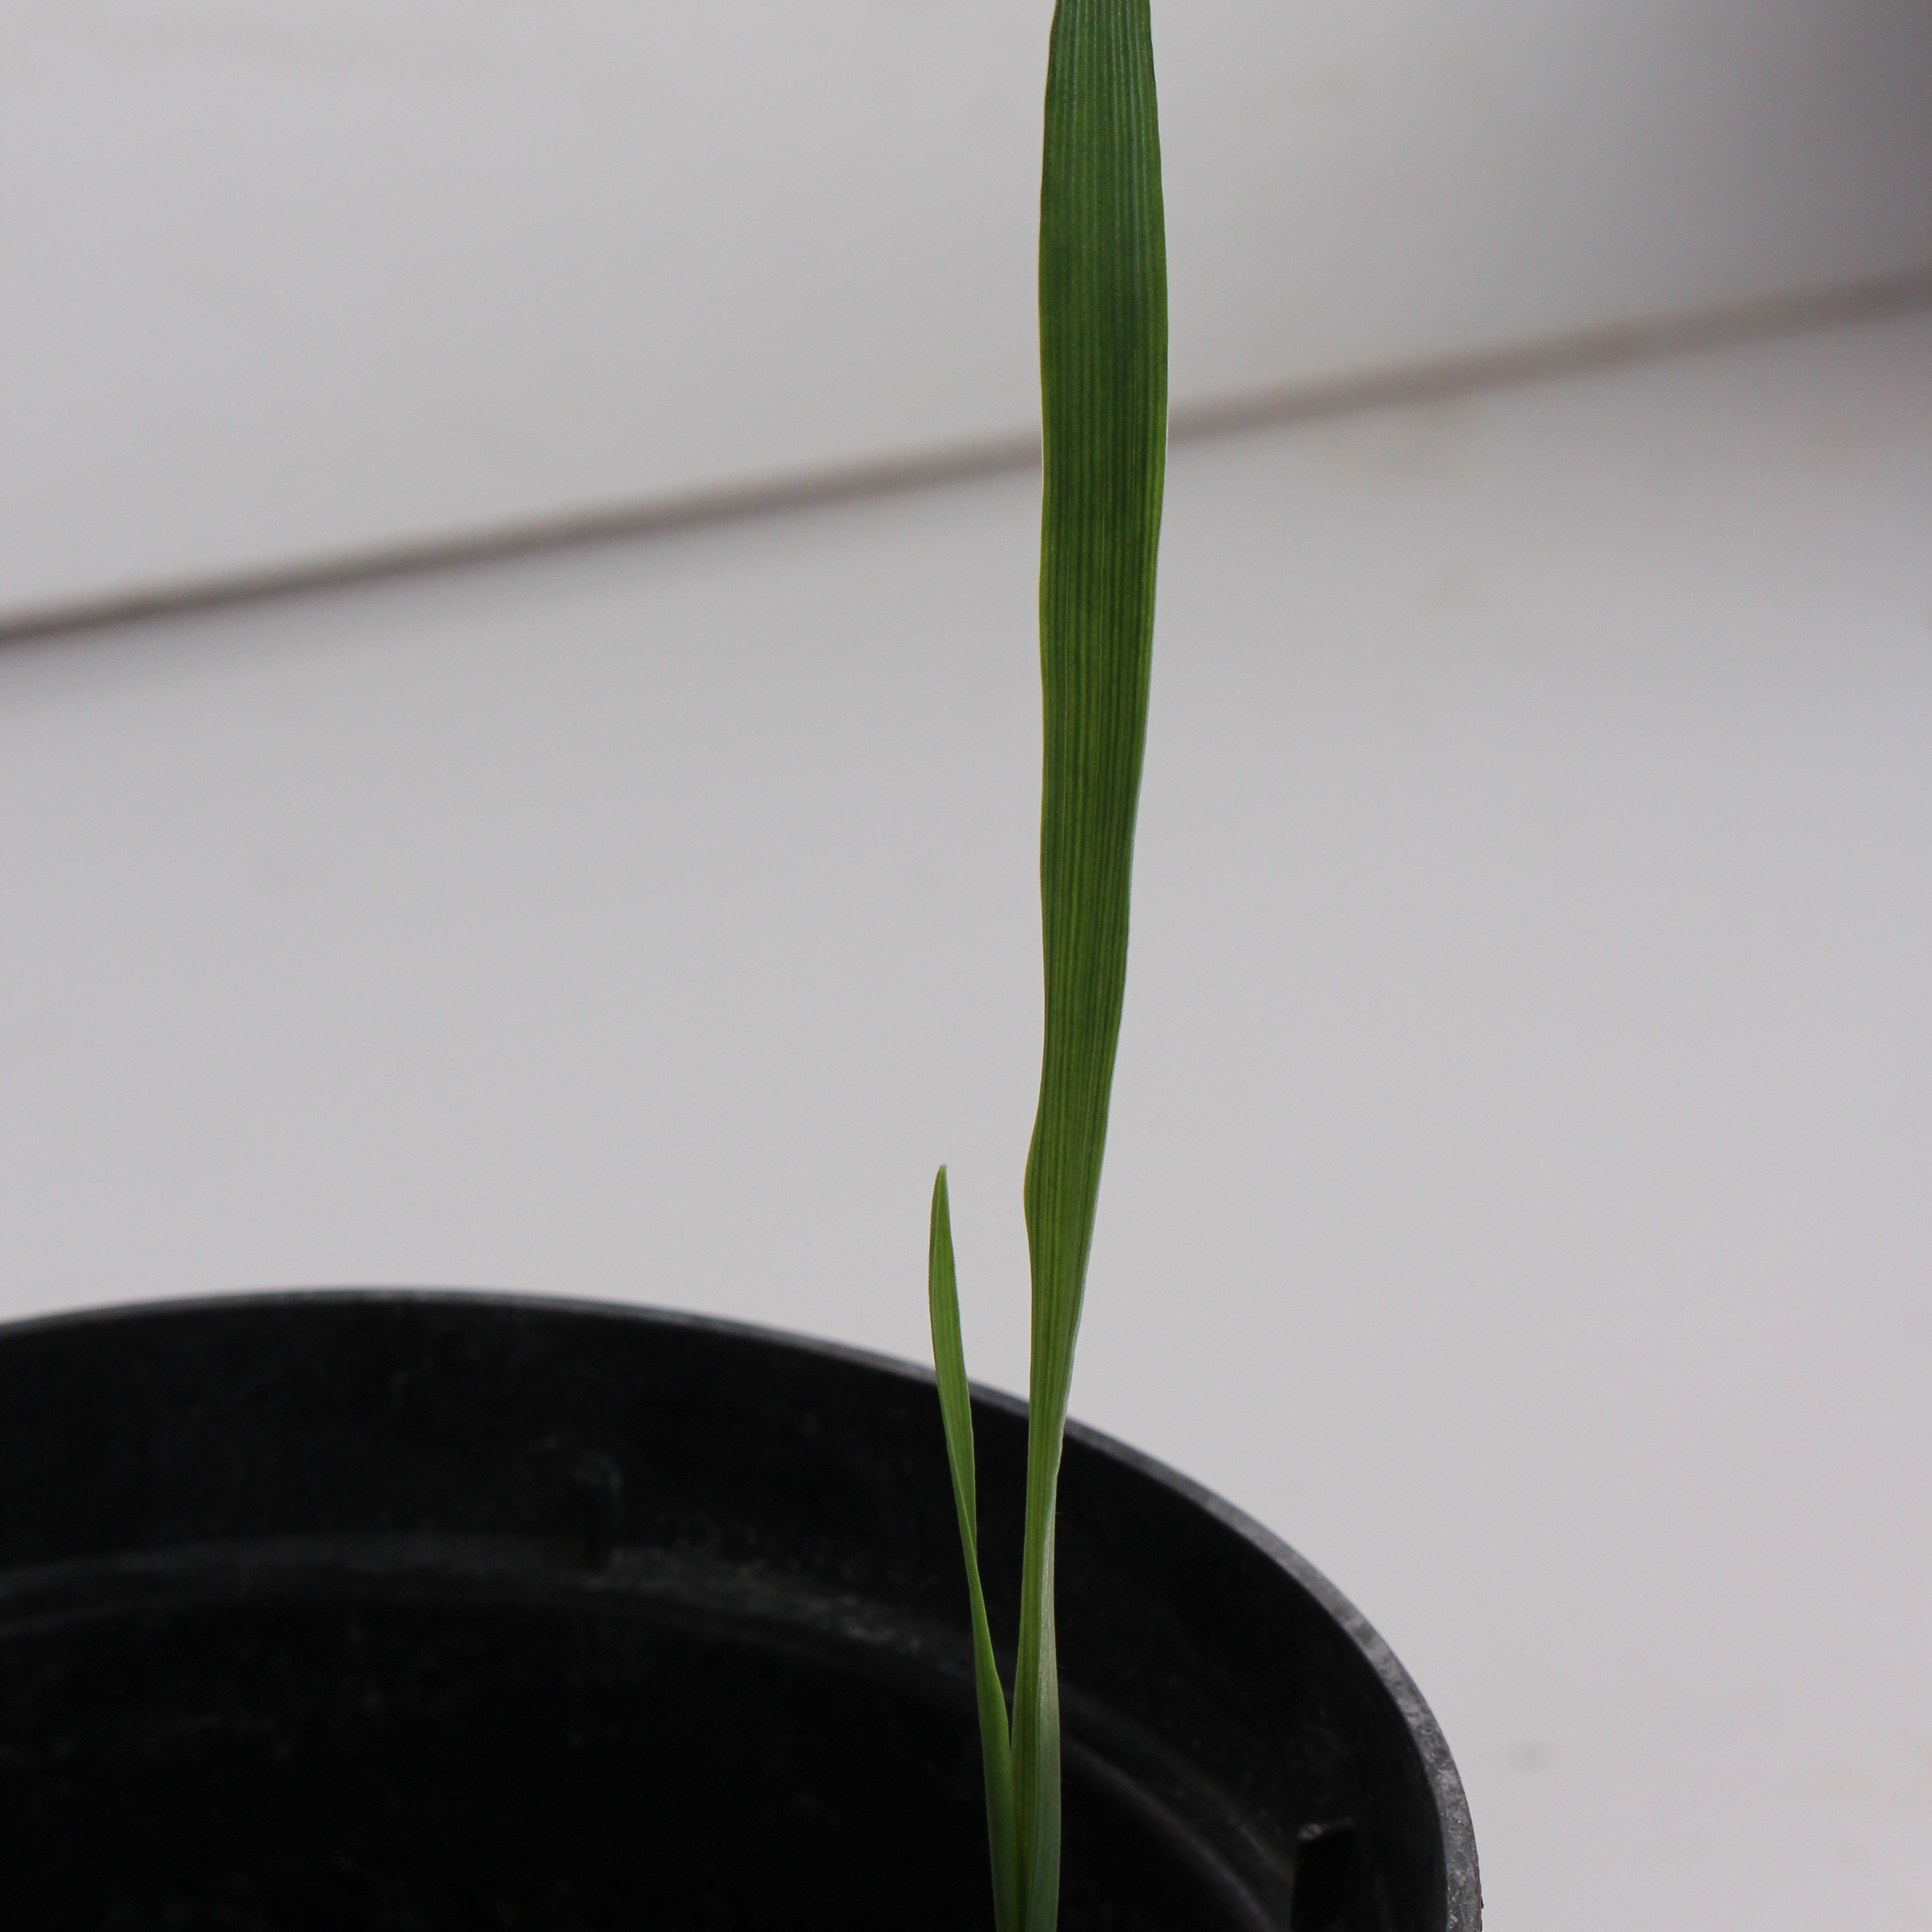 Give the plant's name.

Avena sterilis
